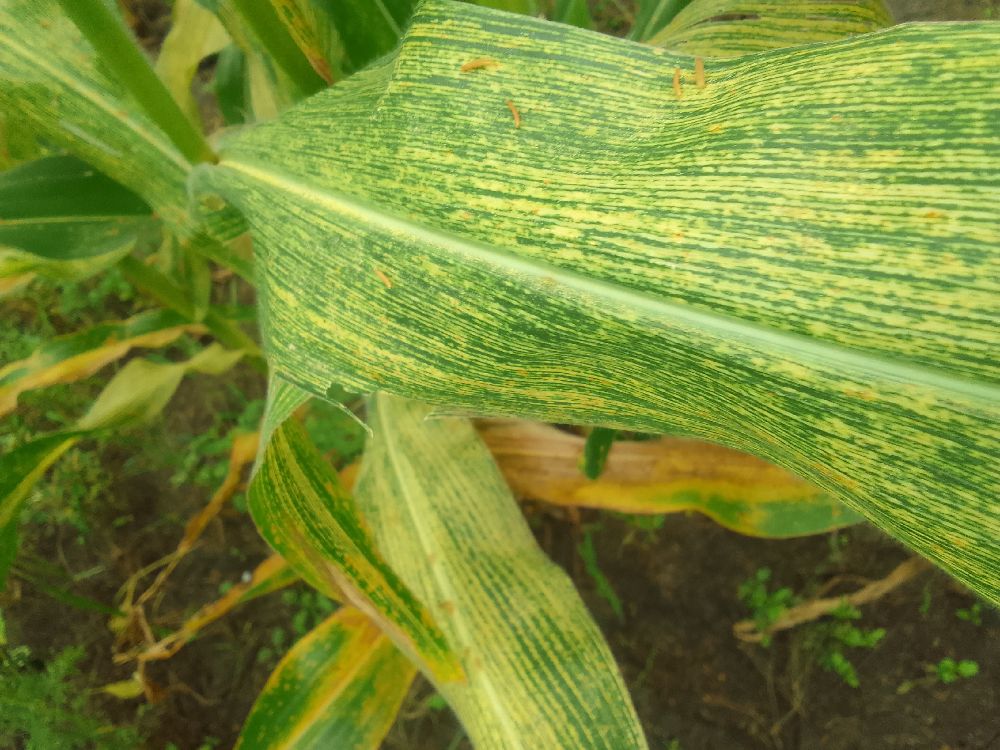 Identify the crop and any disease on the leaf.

maize, maize streak virus
